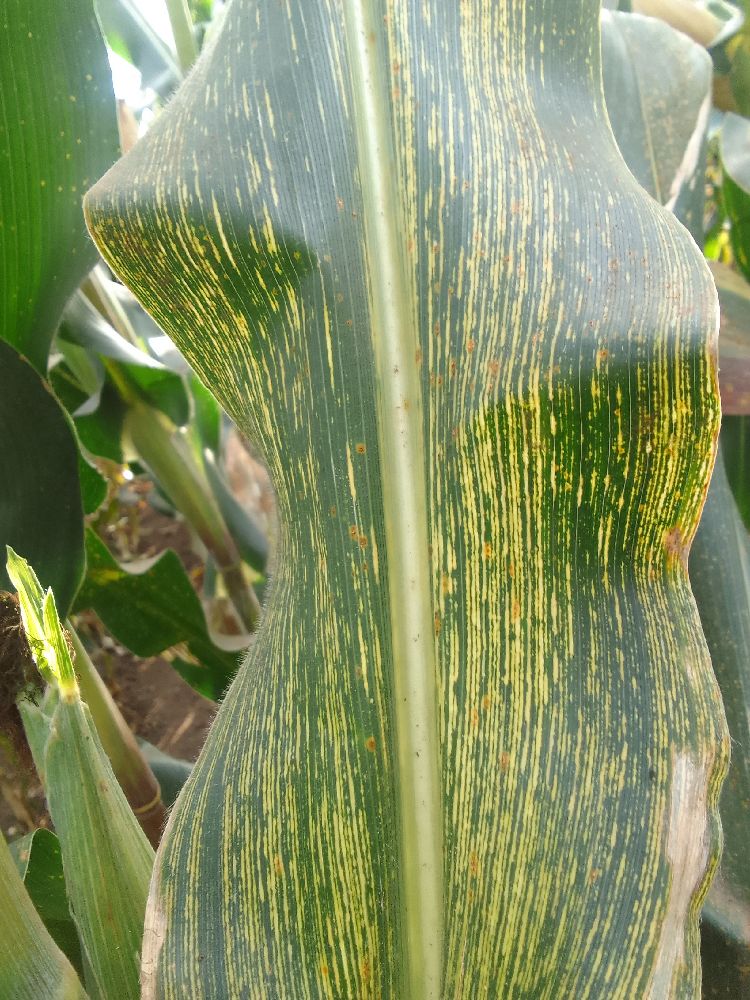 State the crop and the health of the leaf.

maize, maize streak virus
